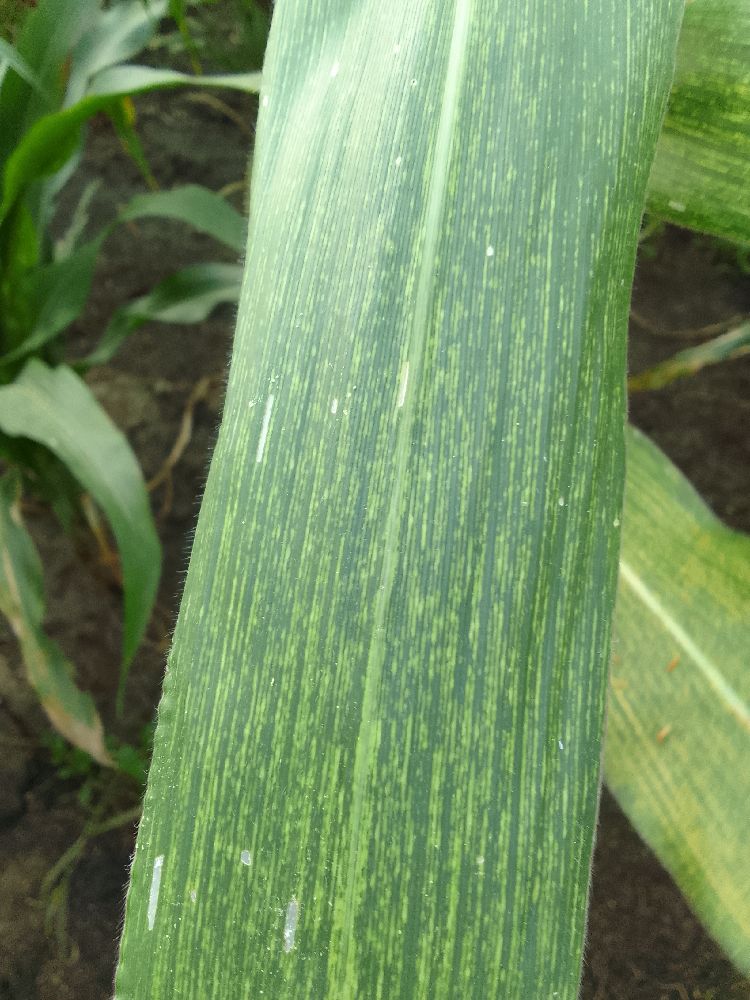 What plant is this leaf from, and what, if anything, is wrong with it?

maize, maize streak virus
